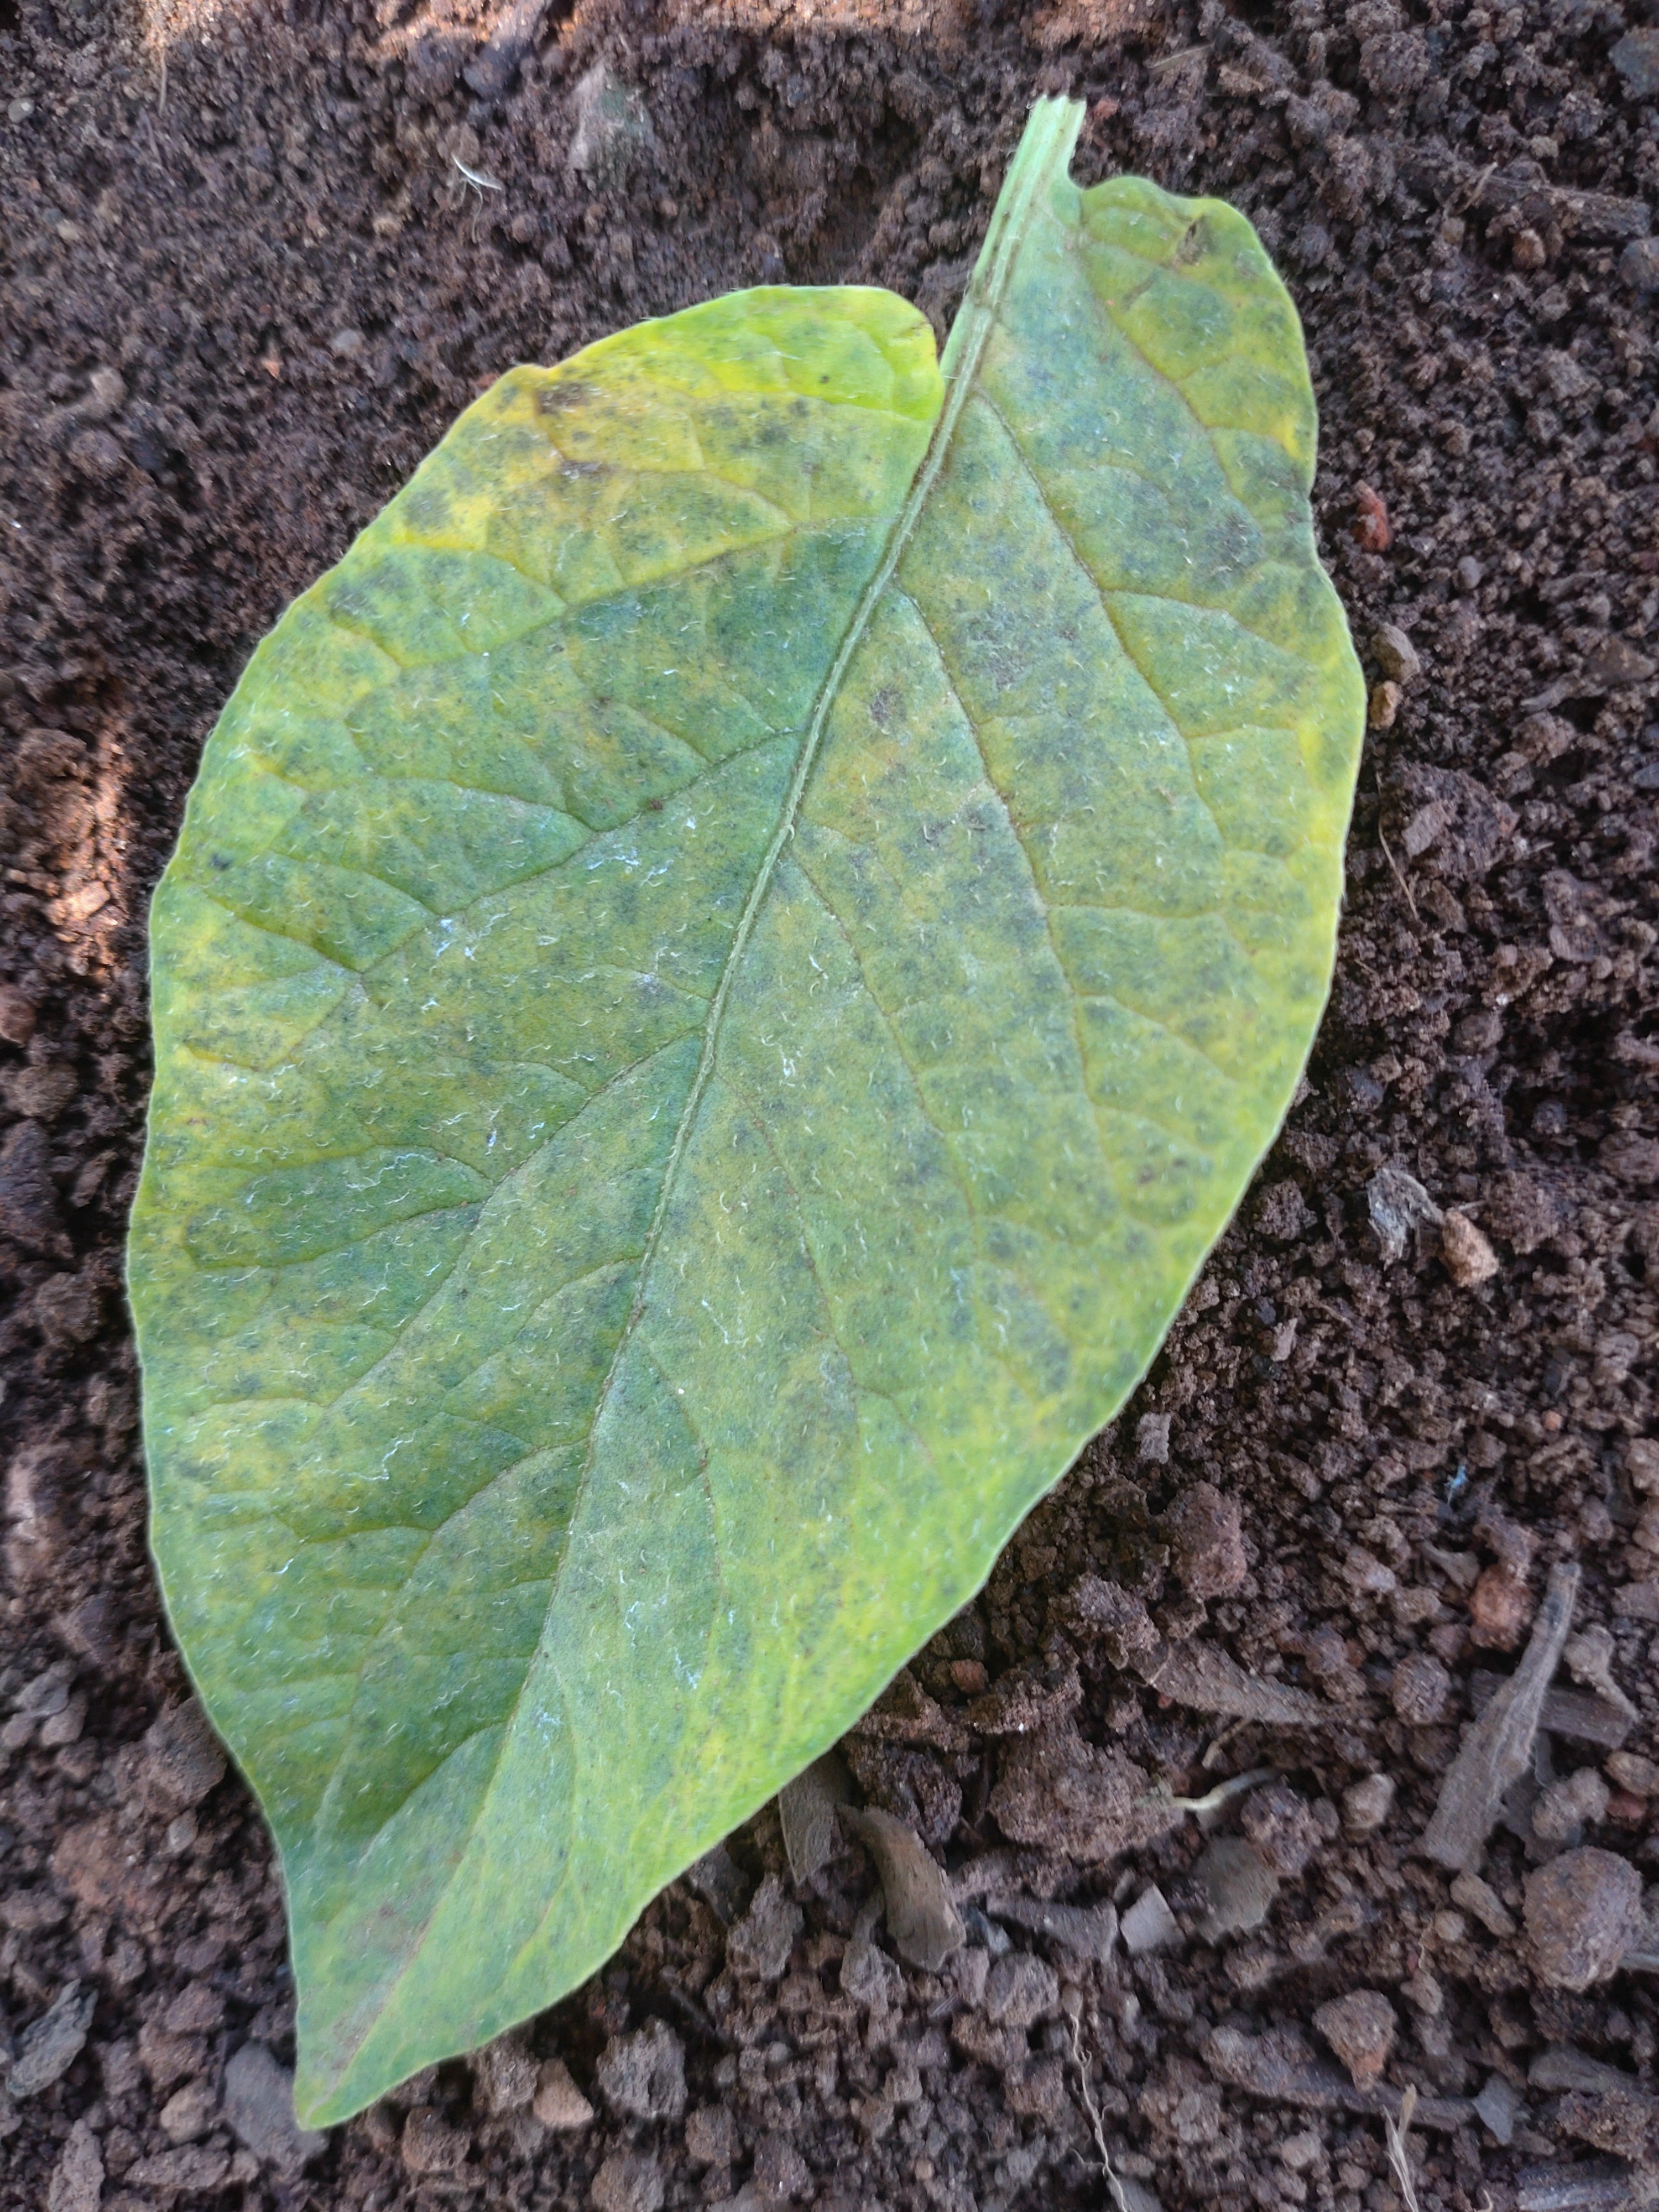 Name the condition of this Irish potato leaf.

late blight
